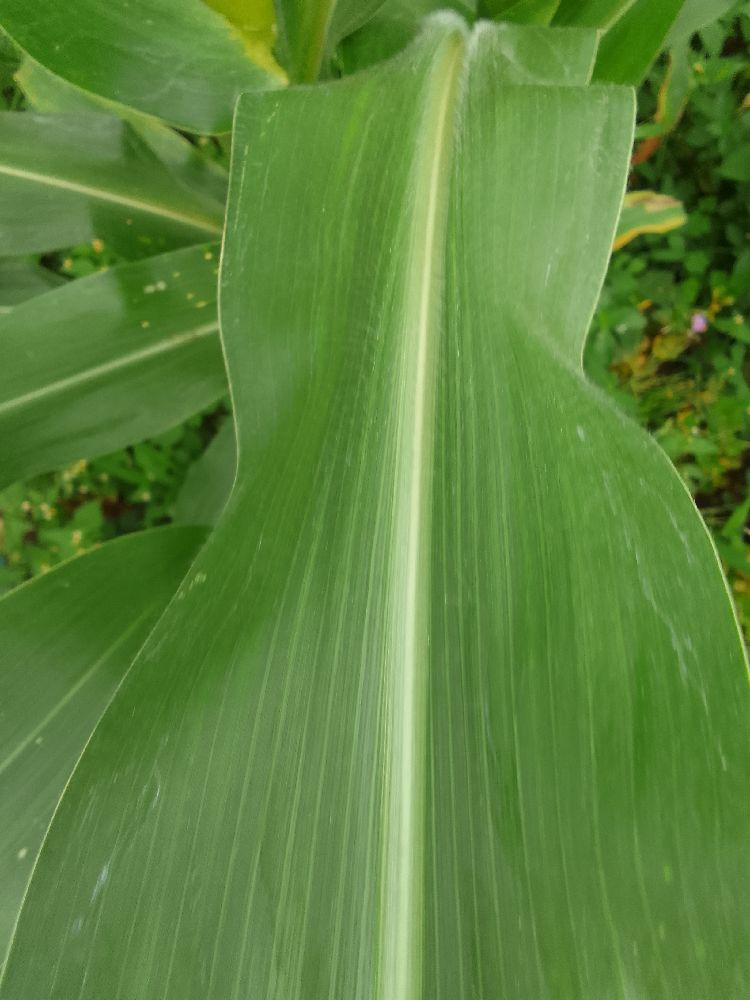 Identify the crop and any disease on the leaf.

maize, healthy
